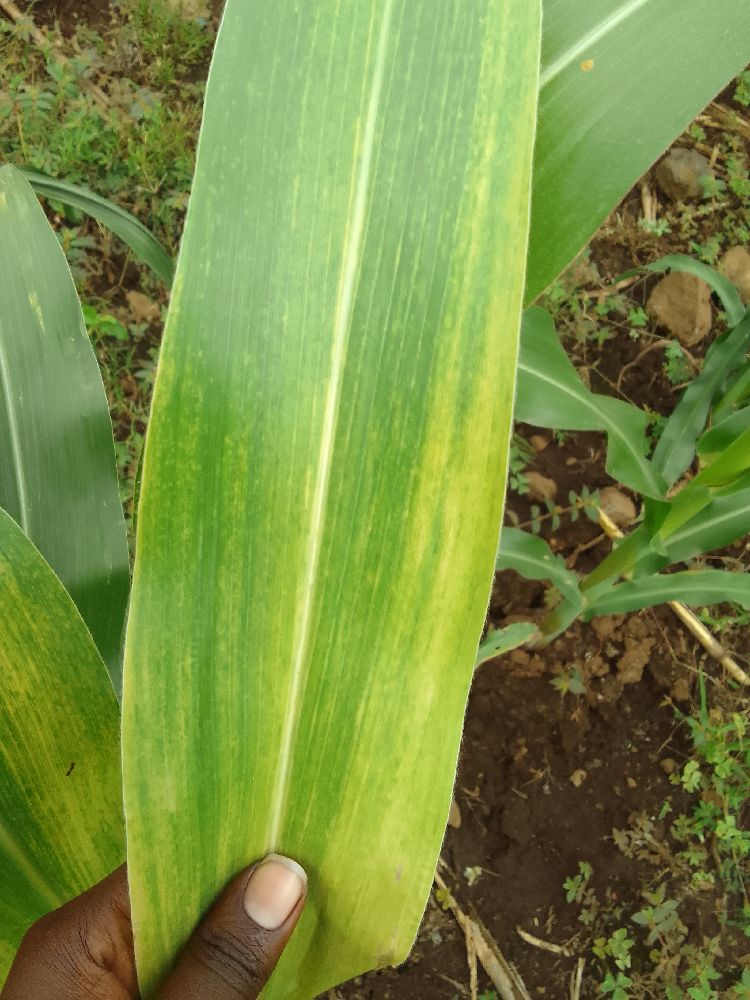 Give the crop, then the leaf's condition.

maize, maize lethal necrosis
